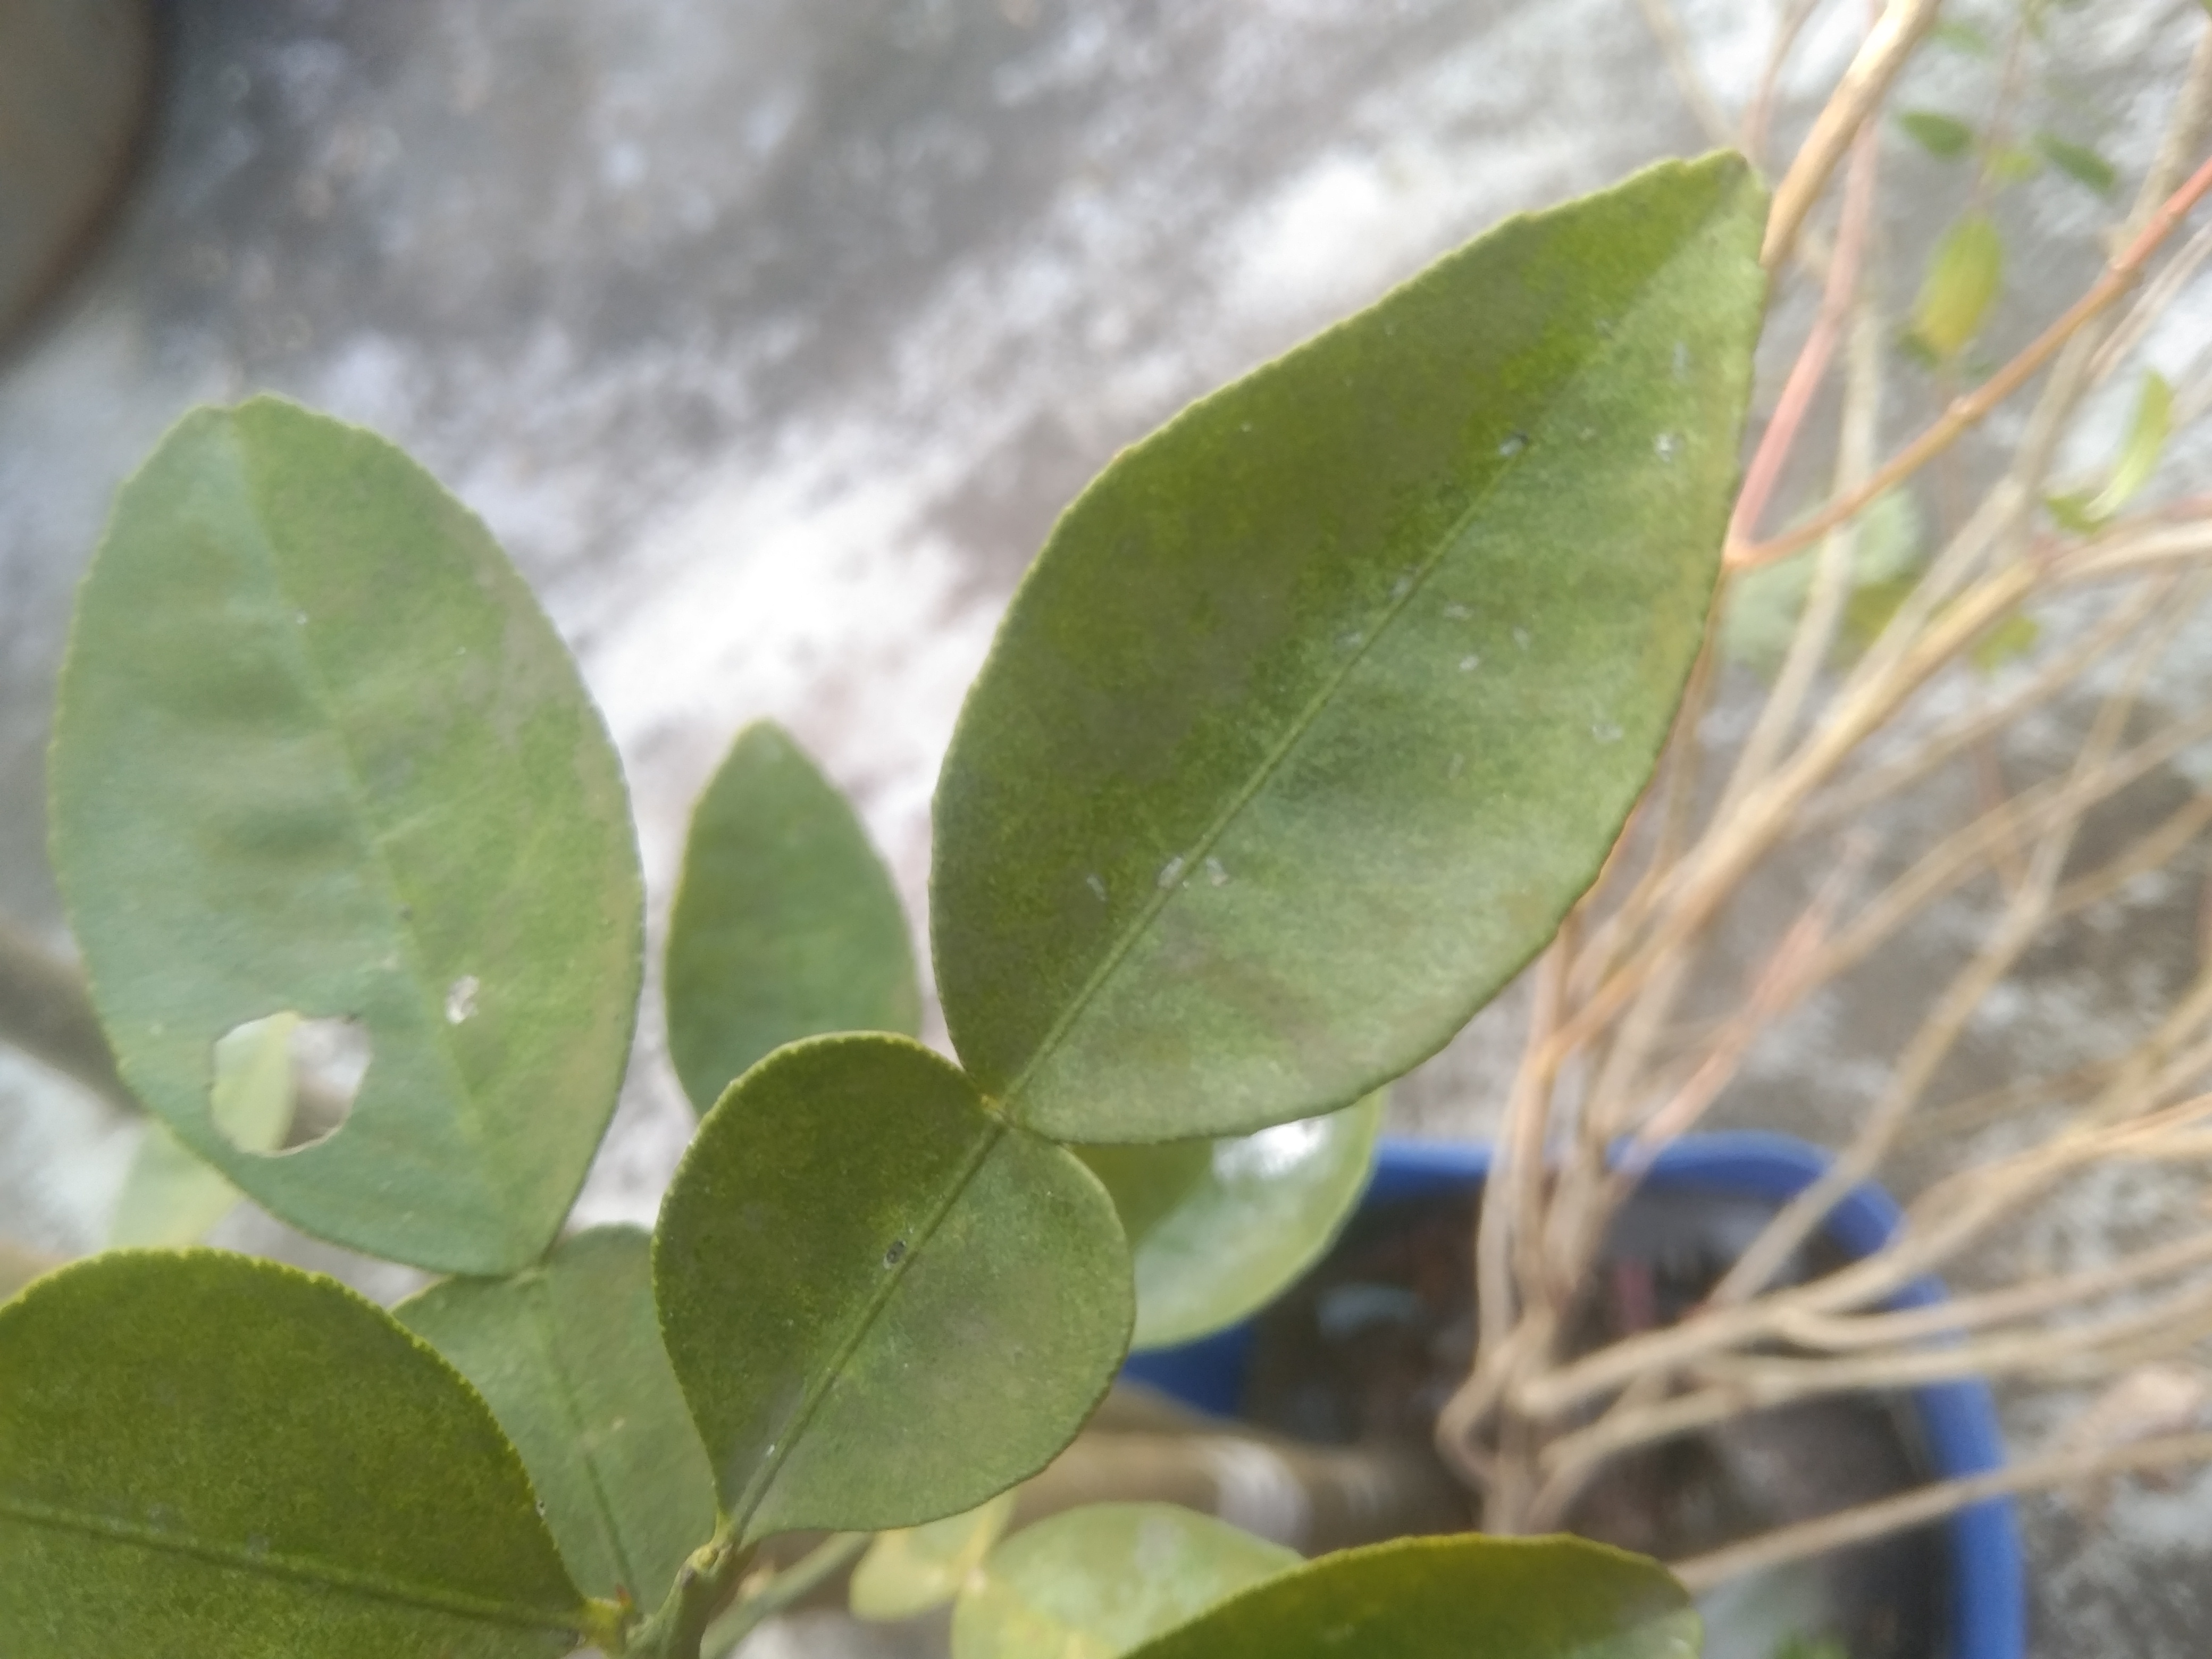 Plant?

lemon
